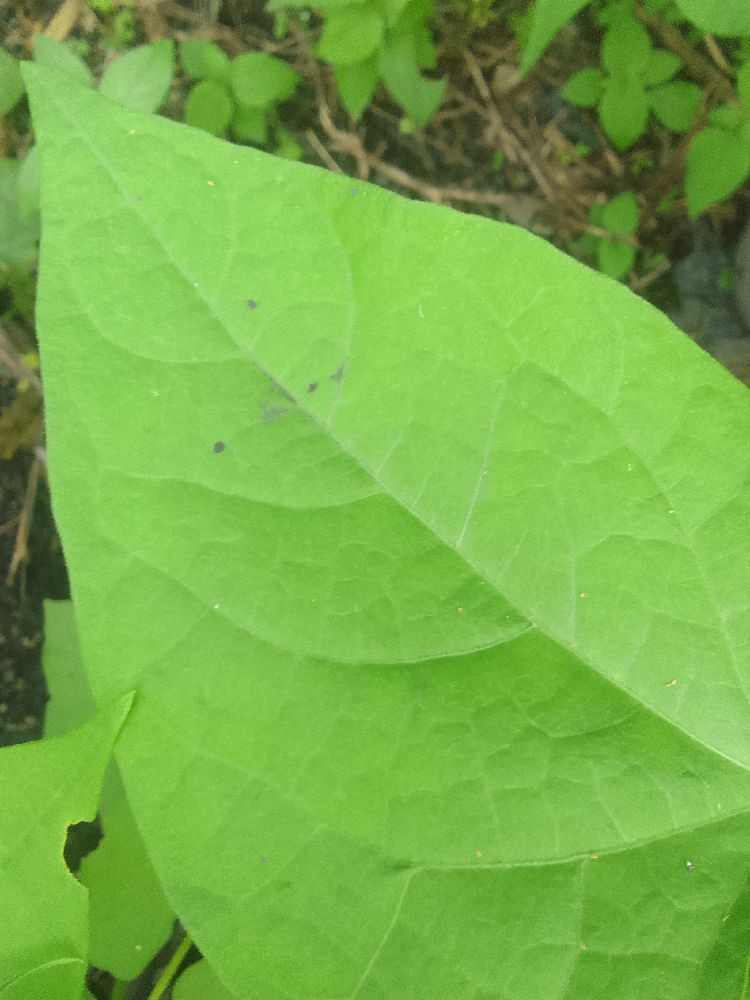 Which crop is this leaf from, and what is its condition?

common bean, healthy
